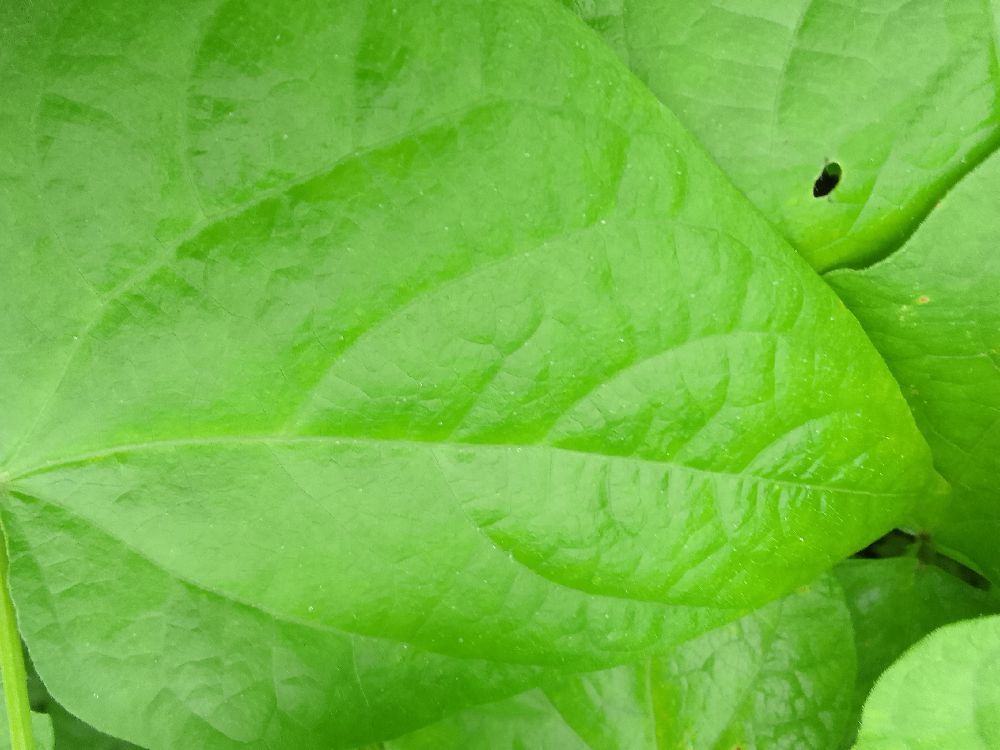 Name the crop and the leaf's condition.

common bean, healthy
